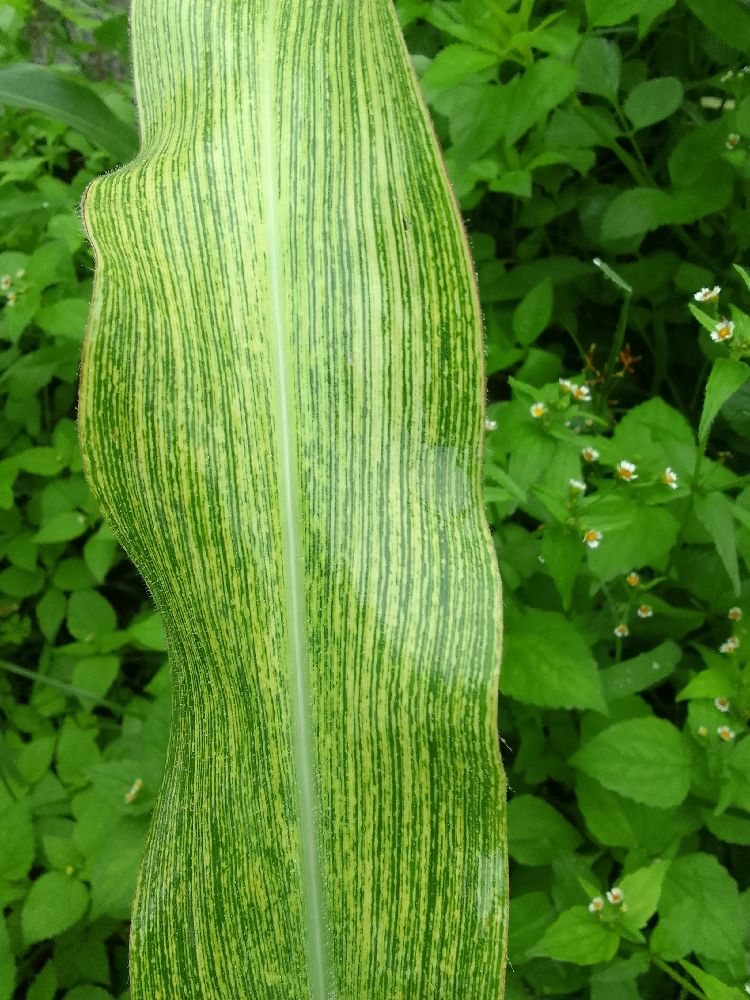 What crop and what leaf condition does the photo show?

maize, maize streak virus
